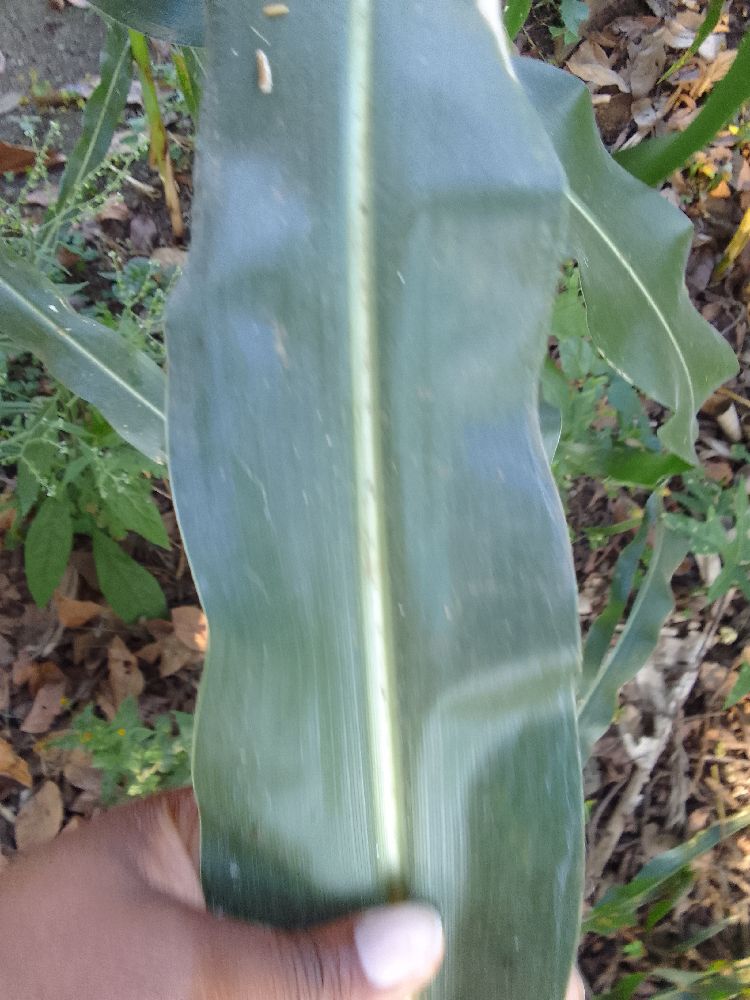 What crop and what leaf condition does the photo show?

maize, healthy
